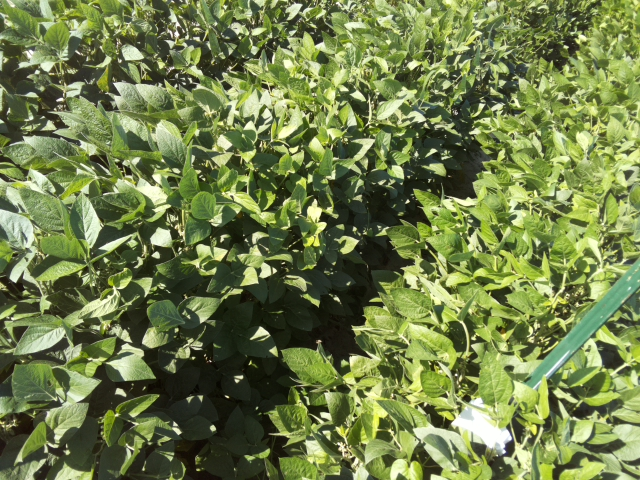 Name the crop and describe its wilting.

soybean, slight leaflet or petiole turgor loss in upper canopy
